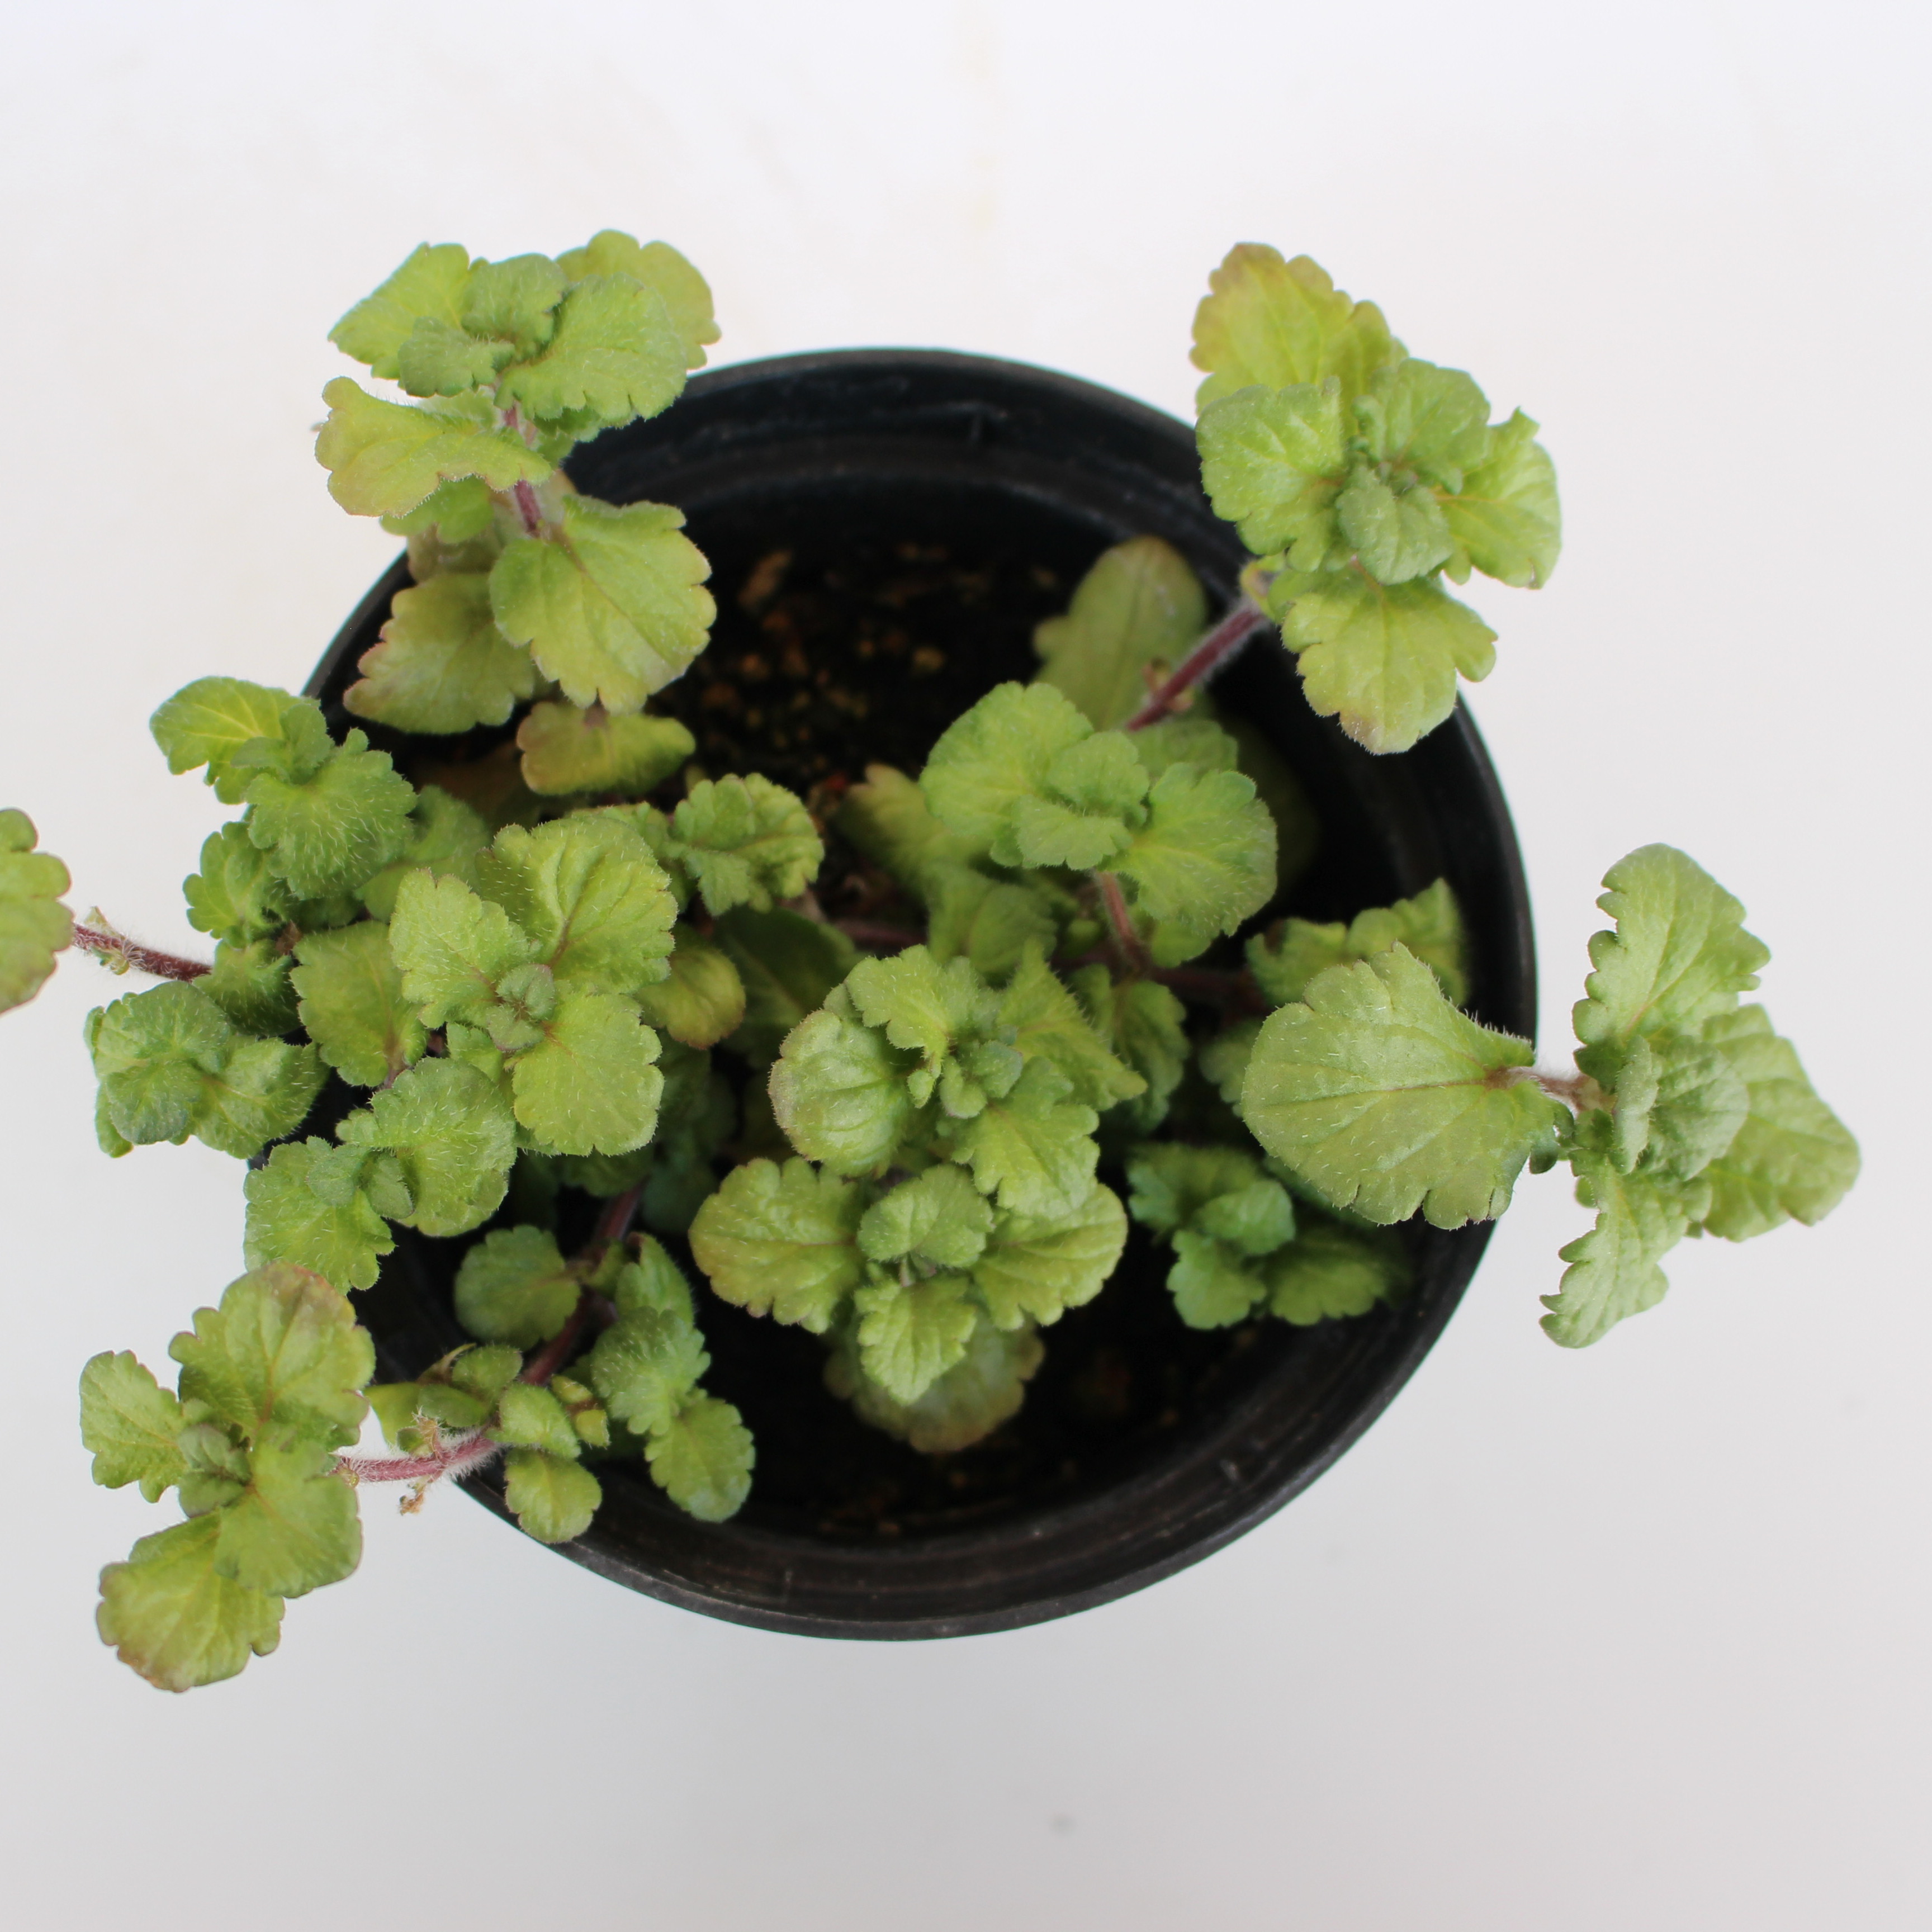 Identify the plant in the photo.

Veronica persica
